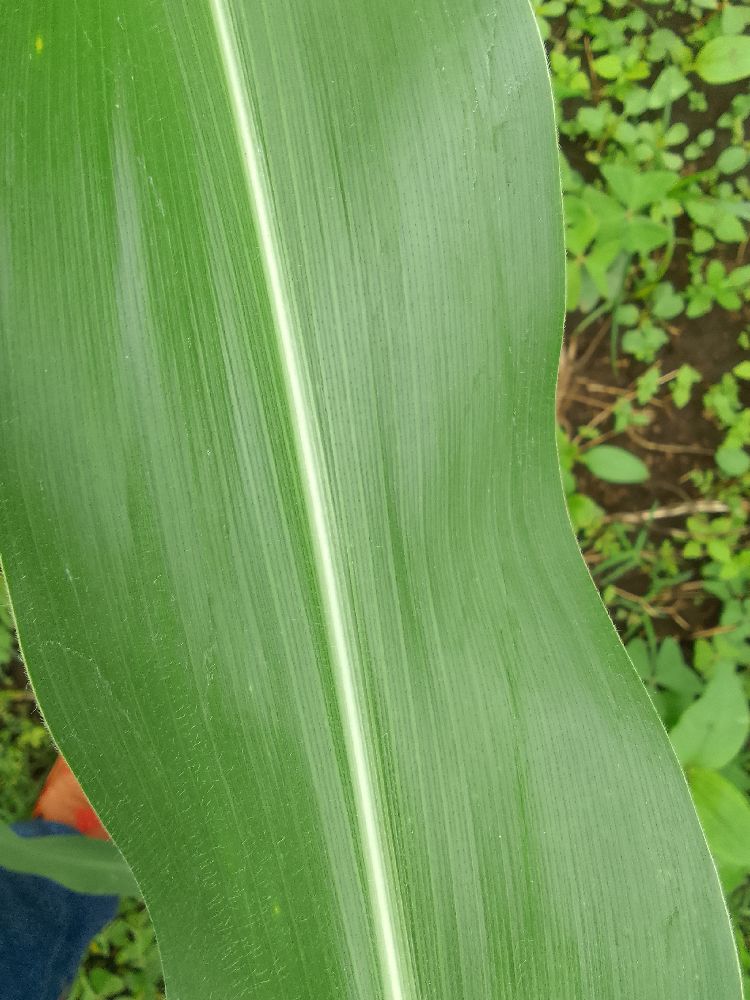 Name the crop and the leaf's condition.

maize, healthy
